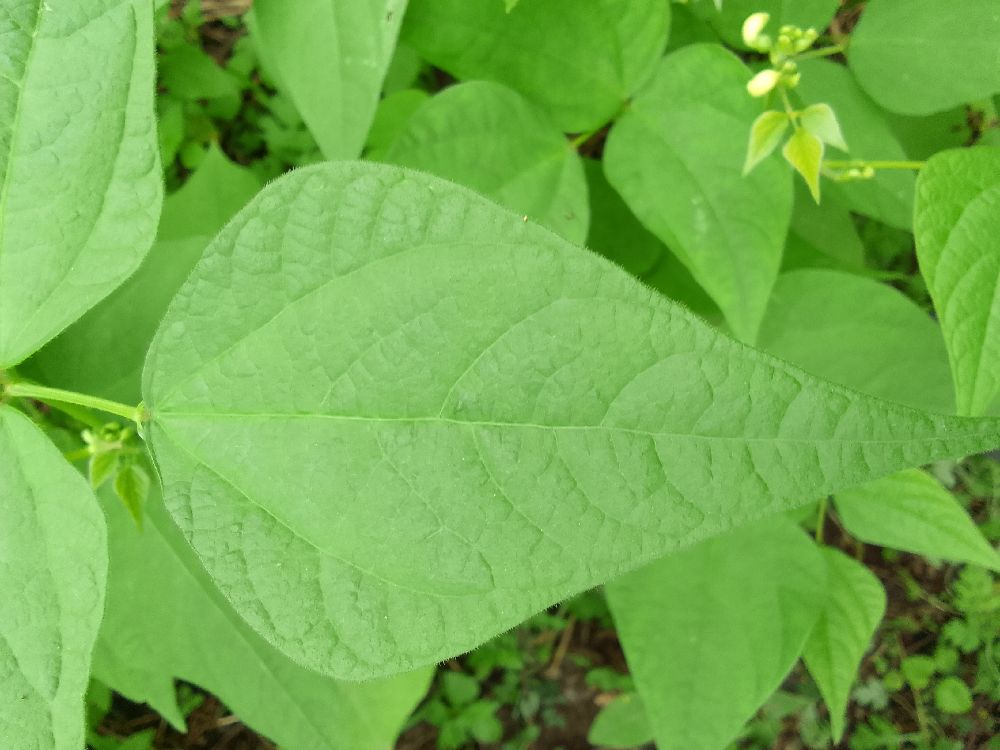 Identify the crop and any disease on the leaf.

common bean, healthy
